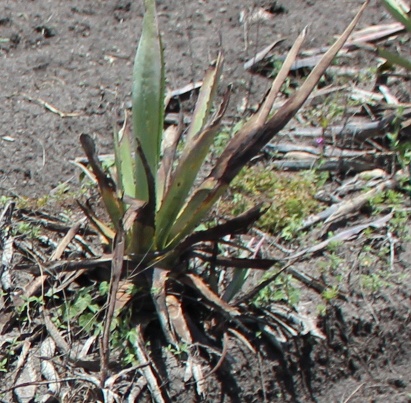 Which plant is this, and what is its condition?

agave, sick
